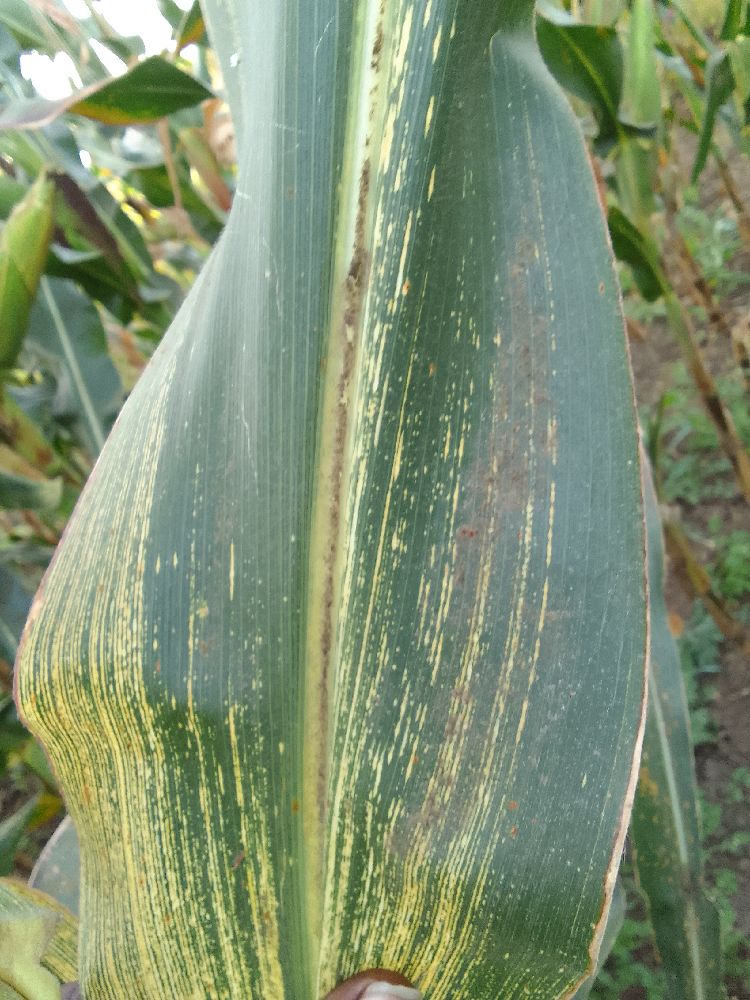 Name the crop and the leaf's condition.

maize, maize streak virus
